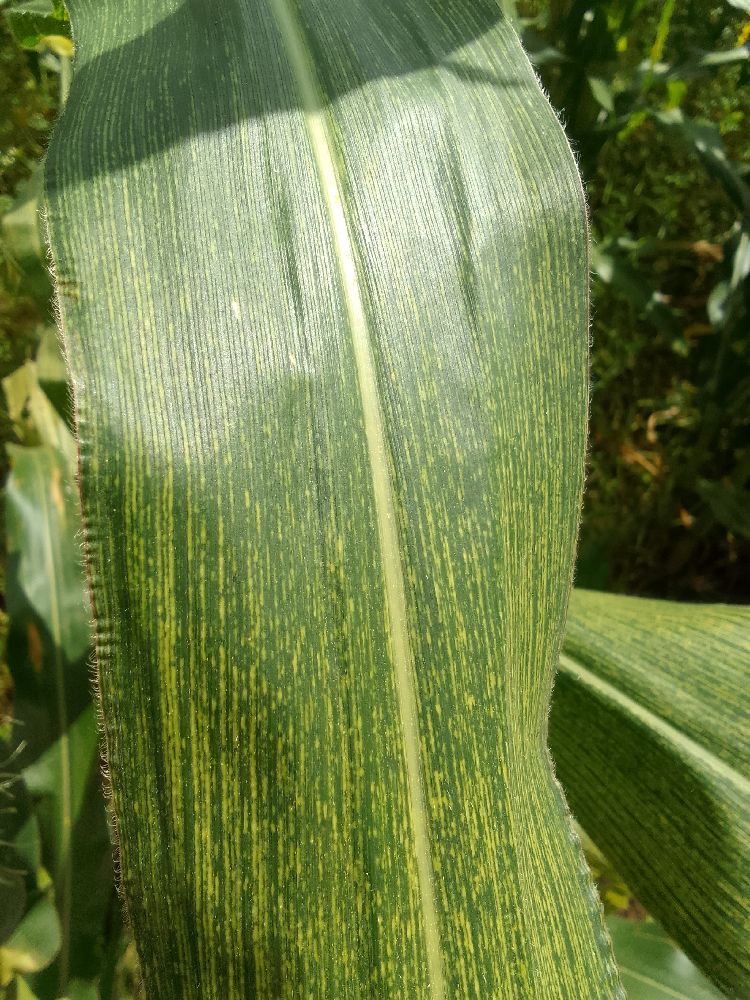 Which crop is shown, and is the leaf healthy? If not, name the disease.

maize, maize streak virus
